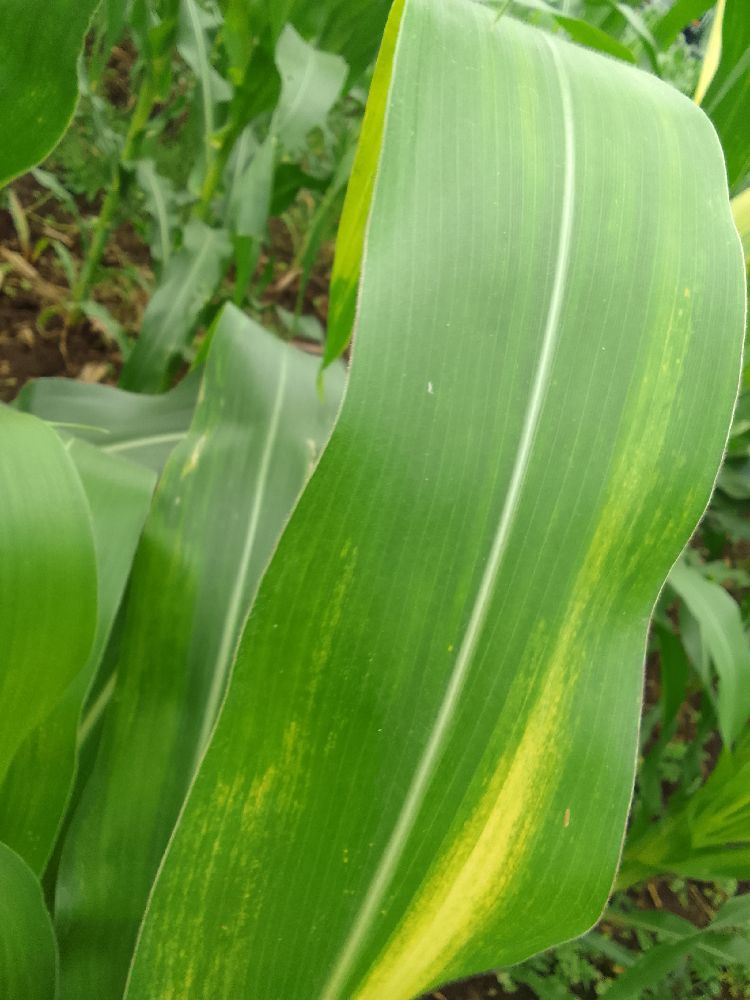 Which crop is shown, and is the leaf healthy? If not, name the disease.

maize, maize lethal necrosis
